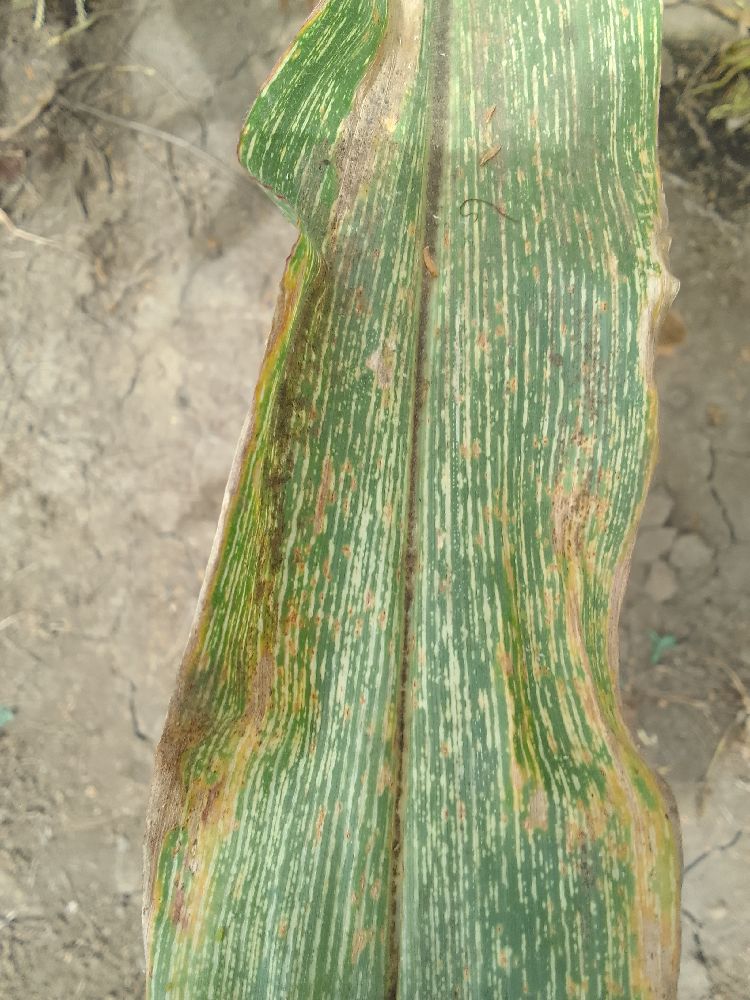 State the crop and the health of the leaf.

maize, maize streak virus
